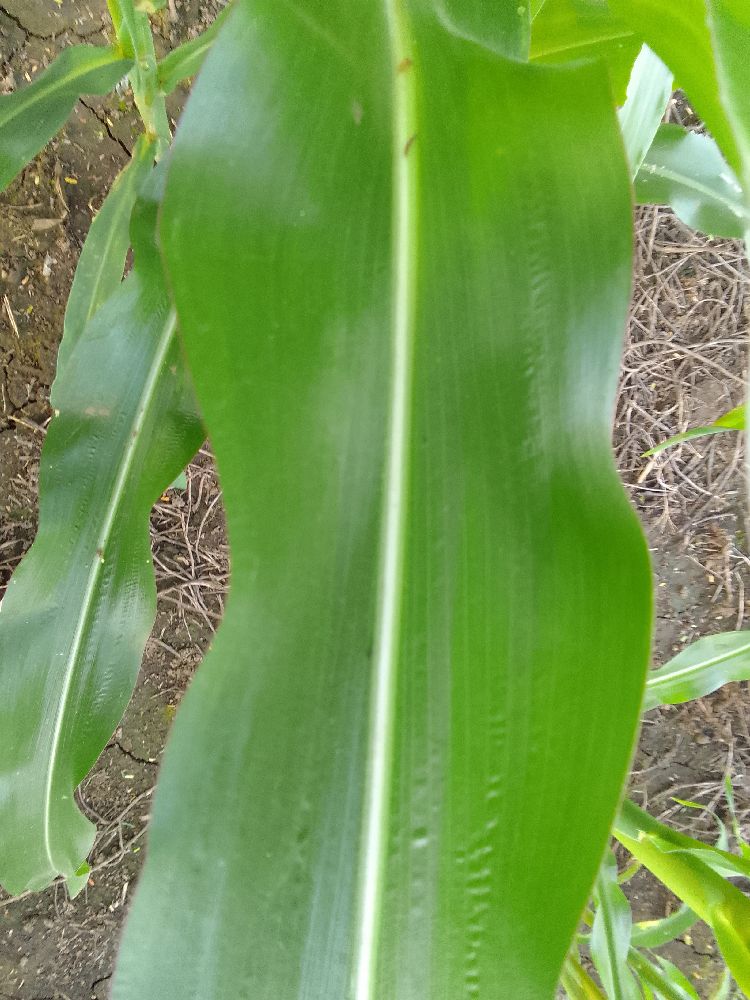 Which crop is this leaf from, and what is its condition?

maize, healthy
